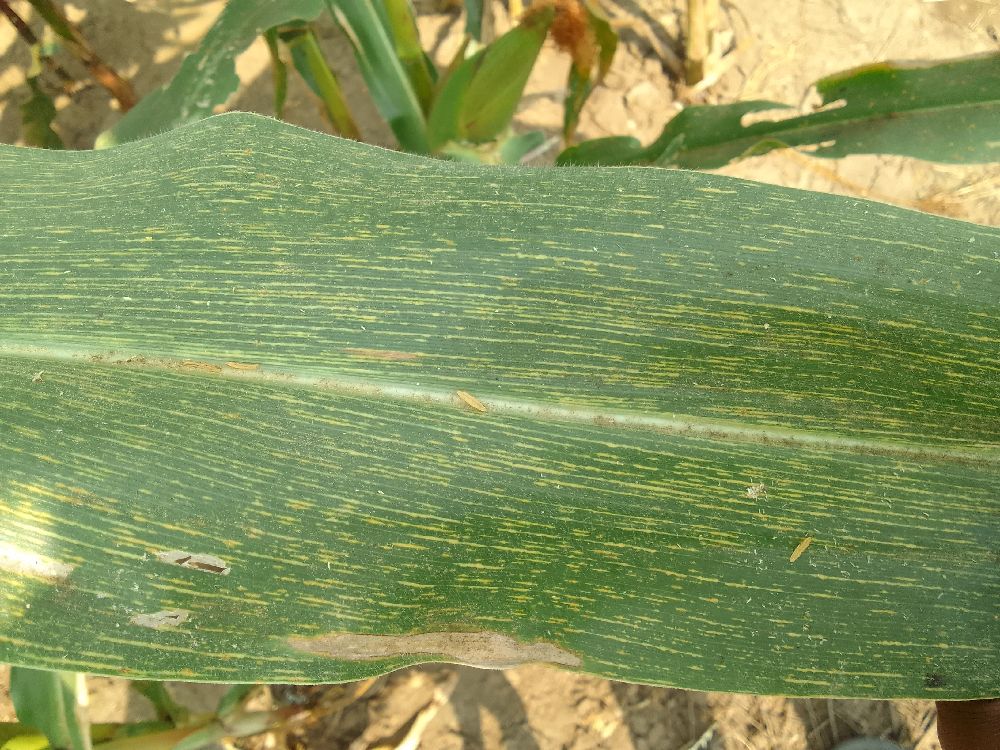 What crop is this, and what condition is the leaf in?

maize, maize streak virus
